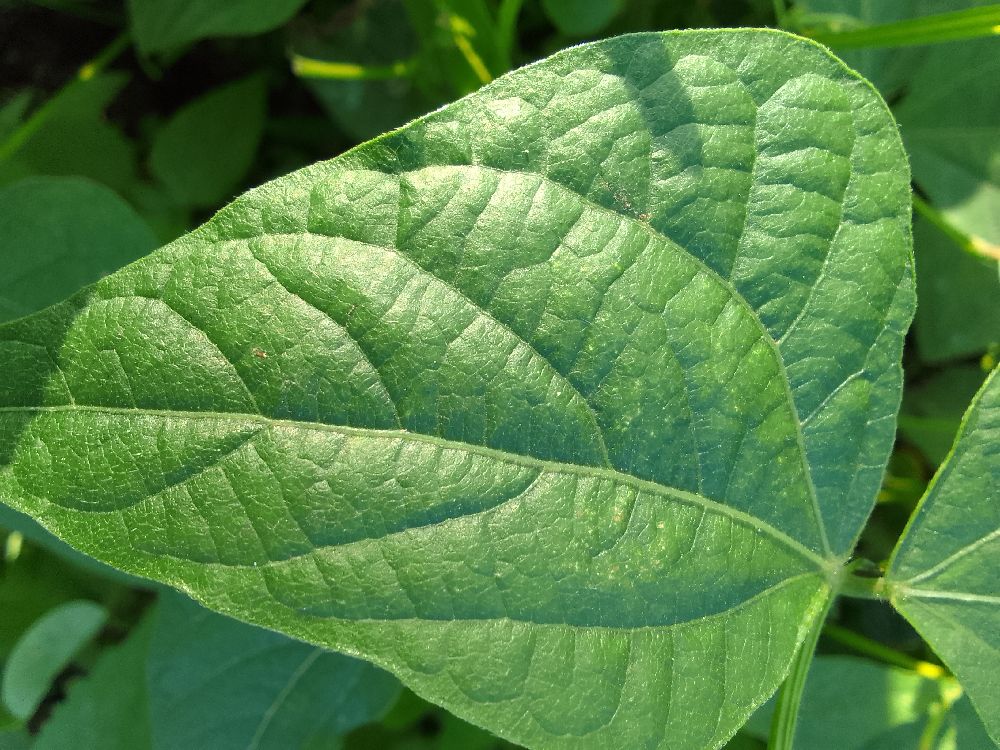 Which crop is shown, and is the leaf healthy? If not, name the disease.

common bean, healthy
